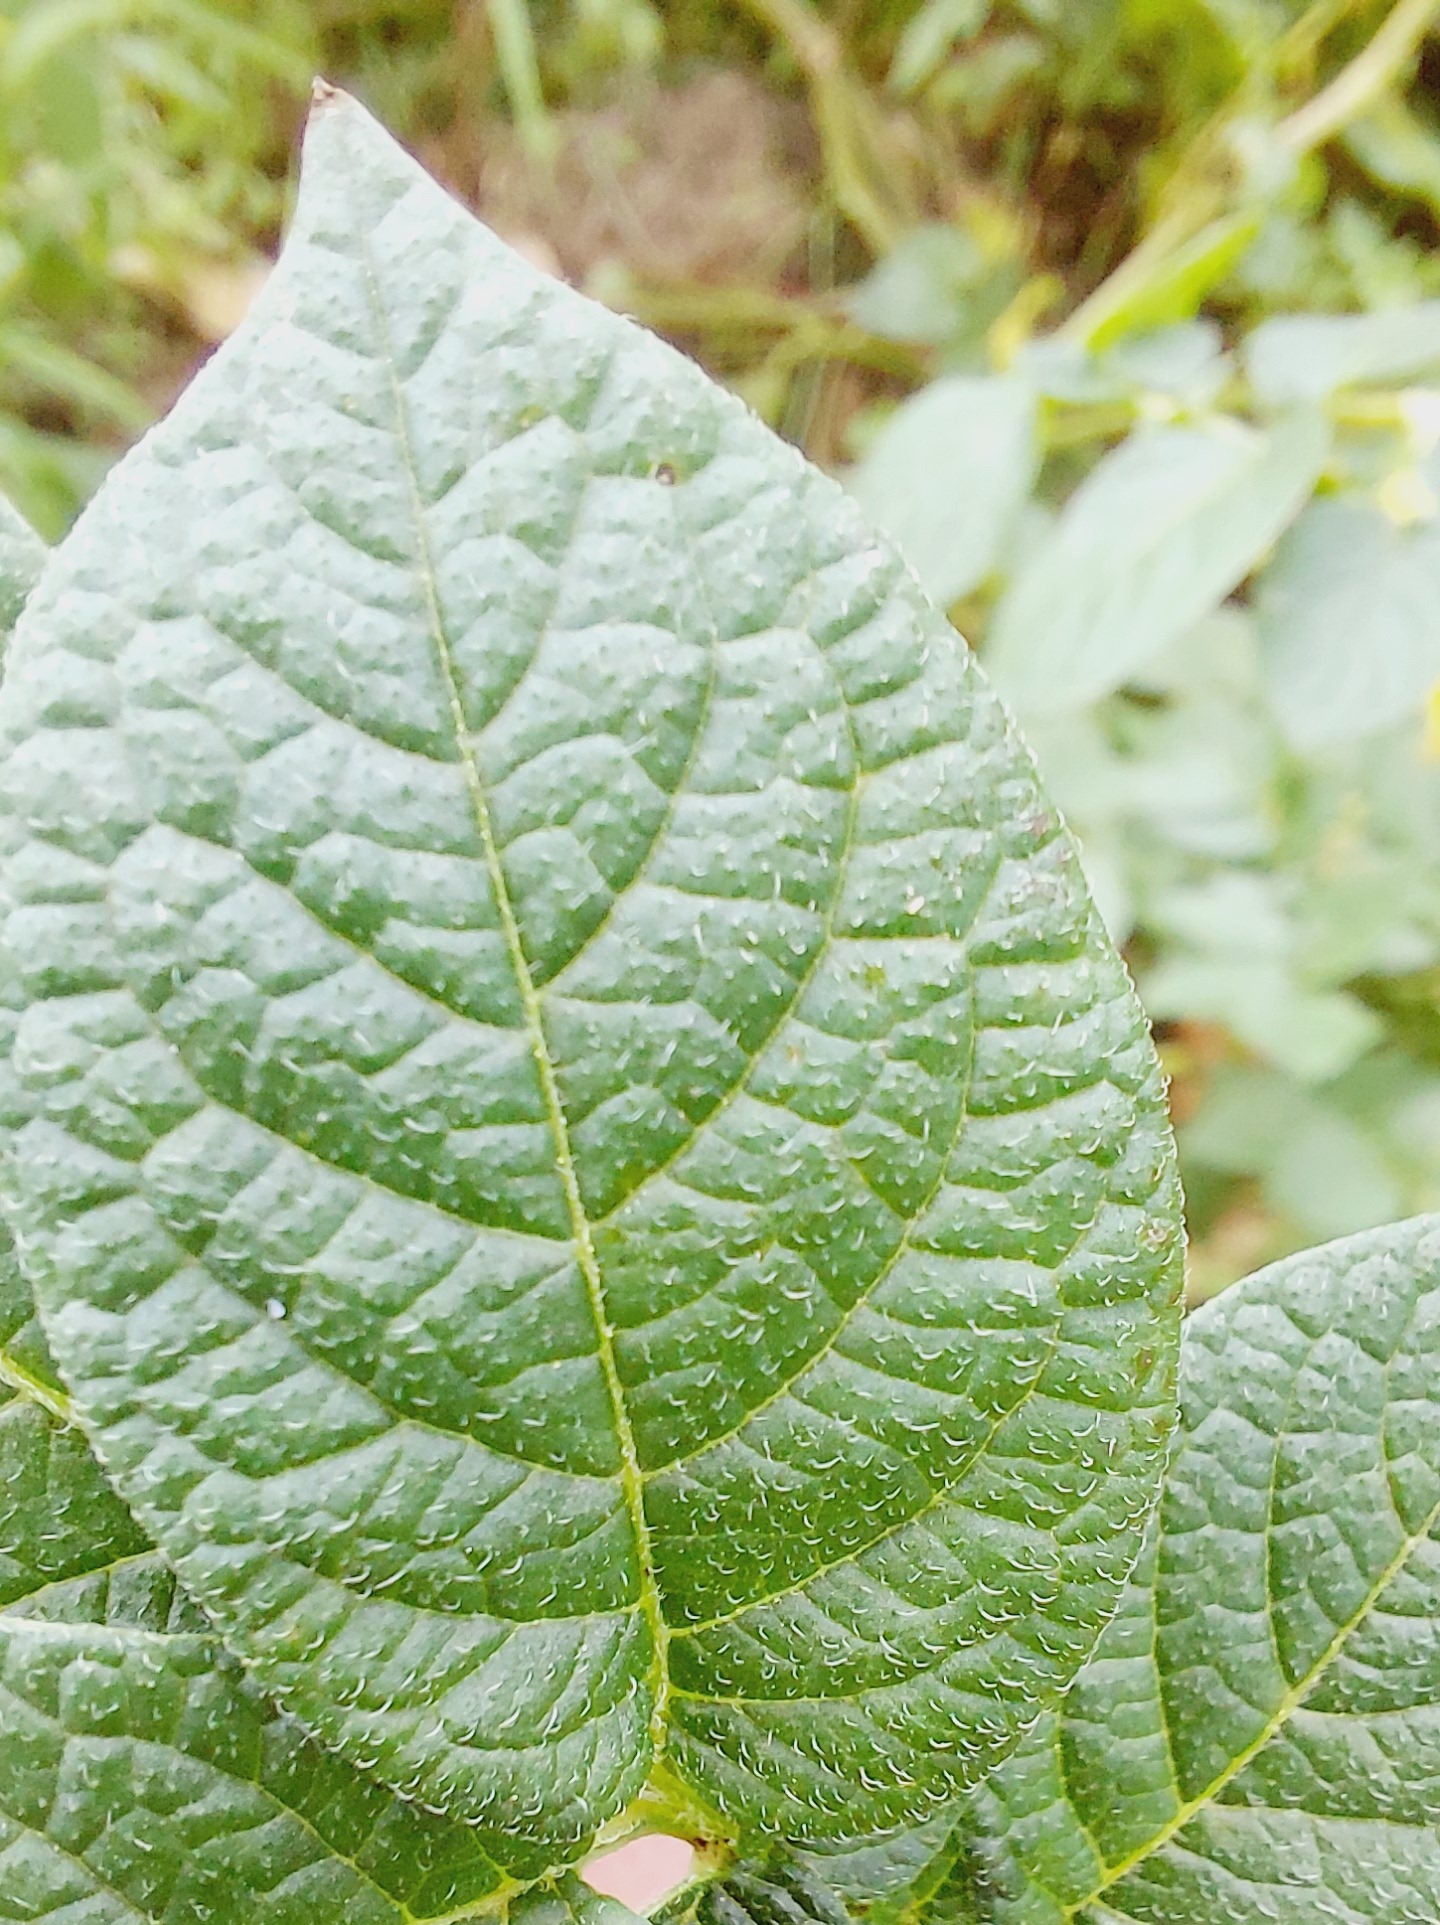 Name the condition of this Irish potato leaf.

healthy
